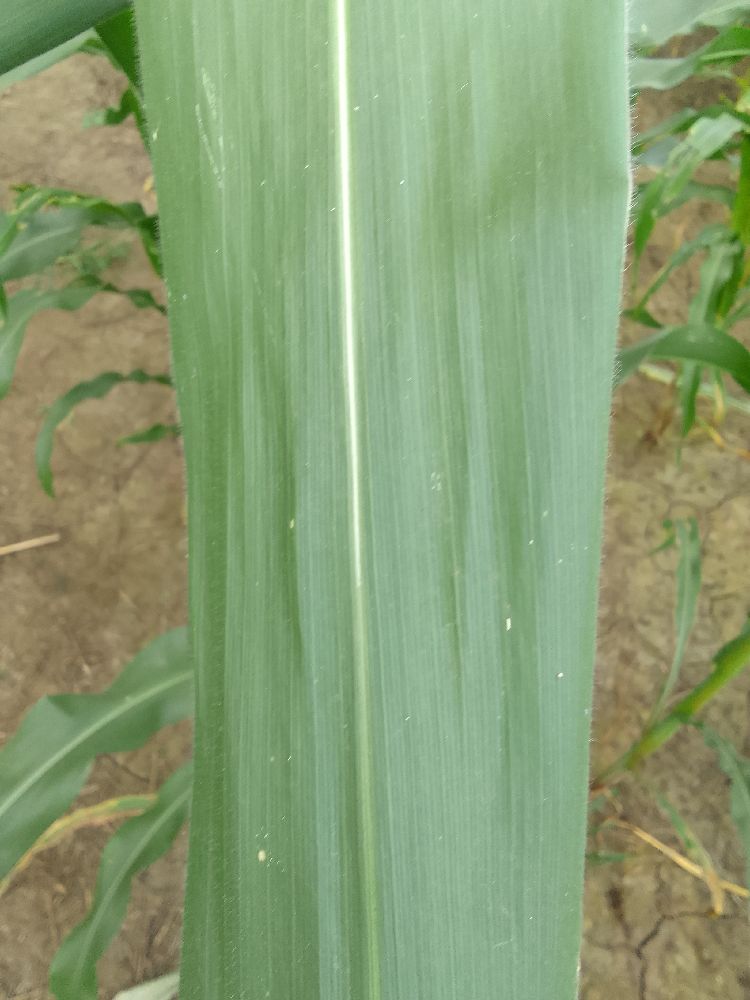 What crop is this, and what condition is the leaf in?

maize, healthy
